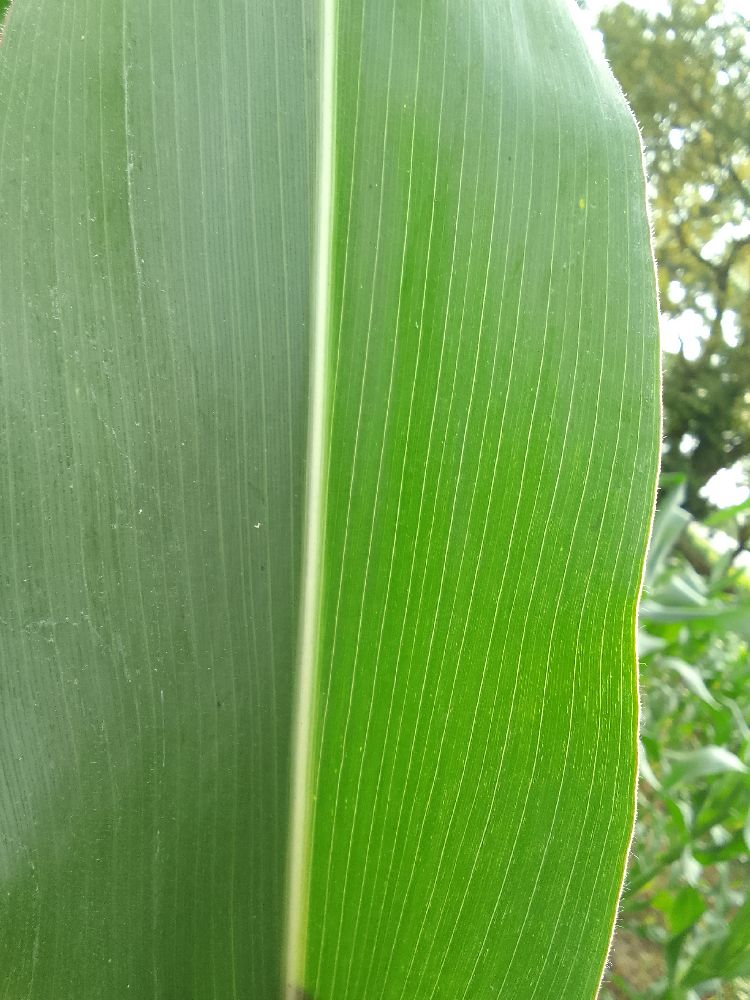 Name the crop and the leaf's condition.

maize, healthy
